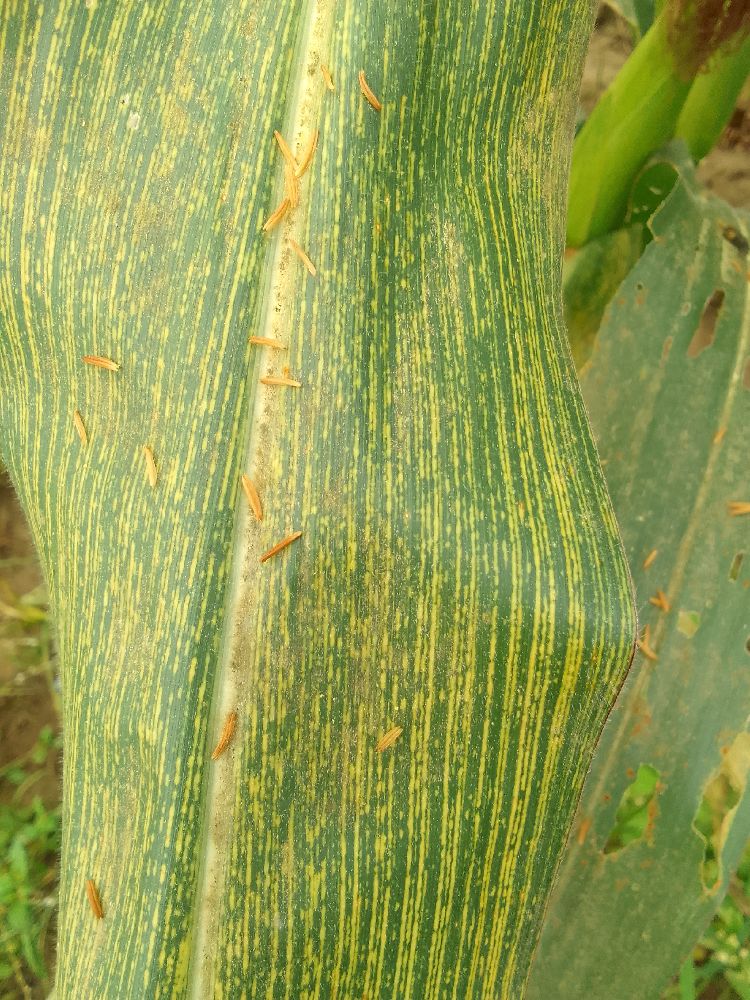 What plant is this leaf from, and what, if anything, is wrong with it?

maize, maize streak virus
